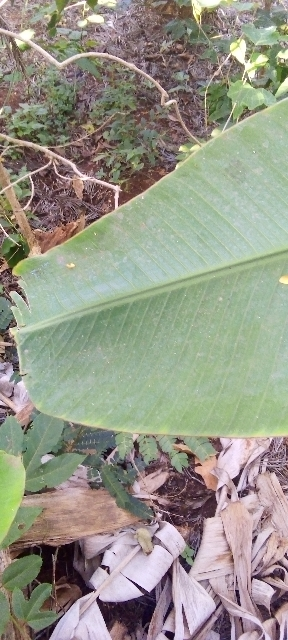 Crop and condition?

banana, healthy
